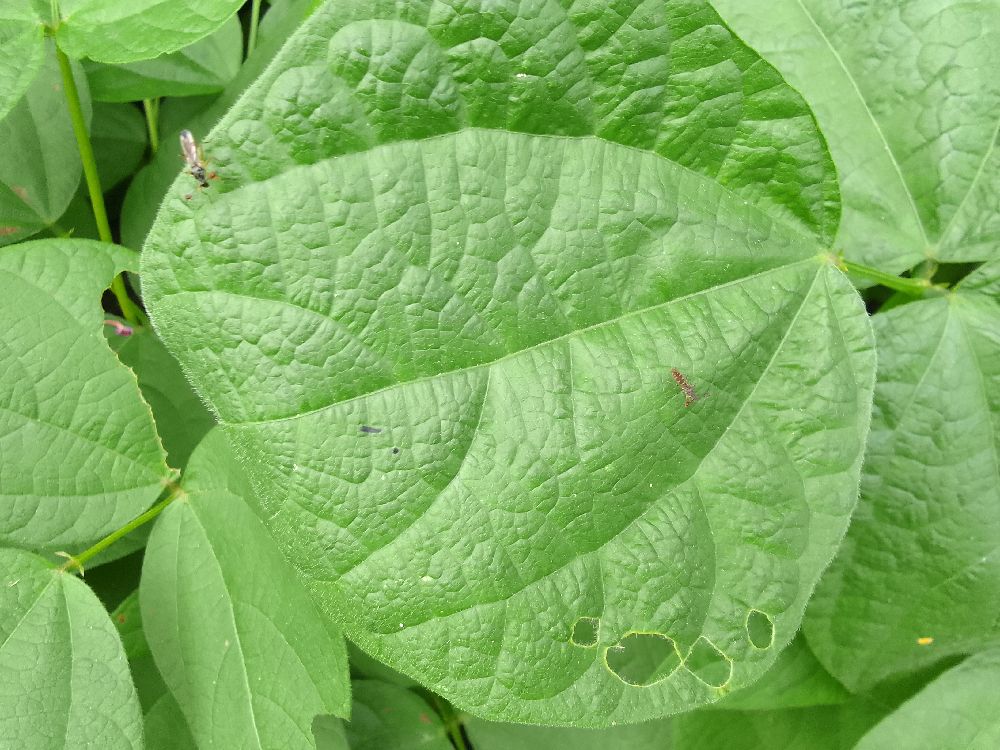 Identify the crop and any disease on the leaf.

common bean, healthy
